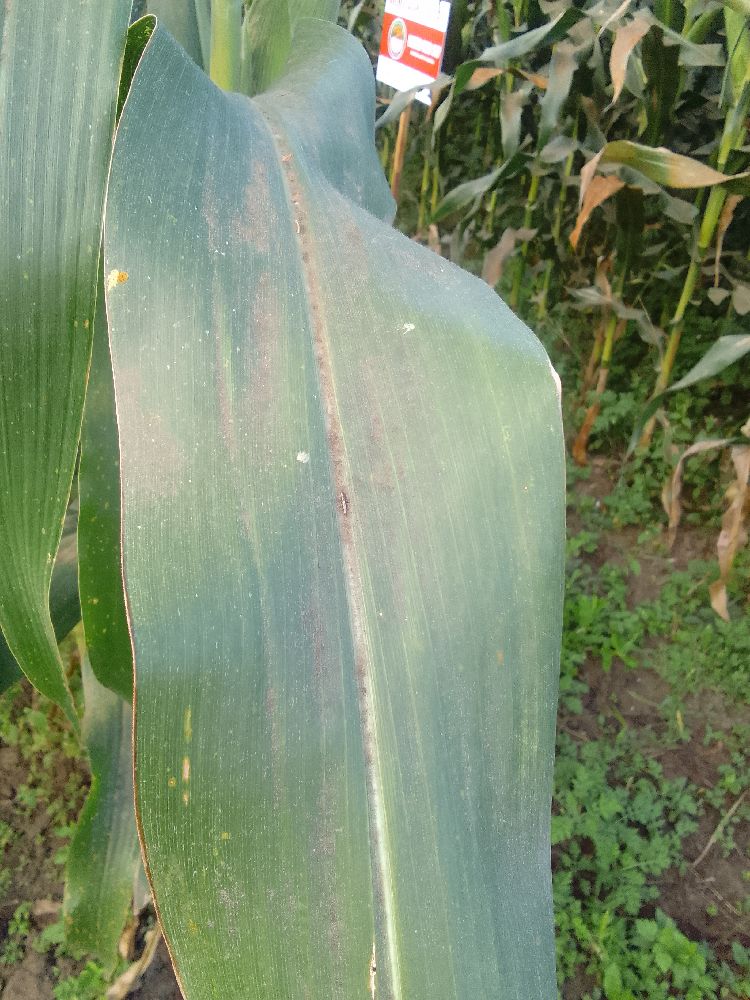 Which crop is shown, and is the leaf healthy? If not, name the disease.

maize, healthy
